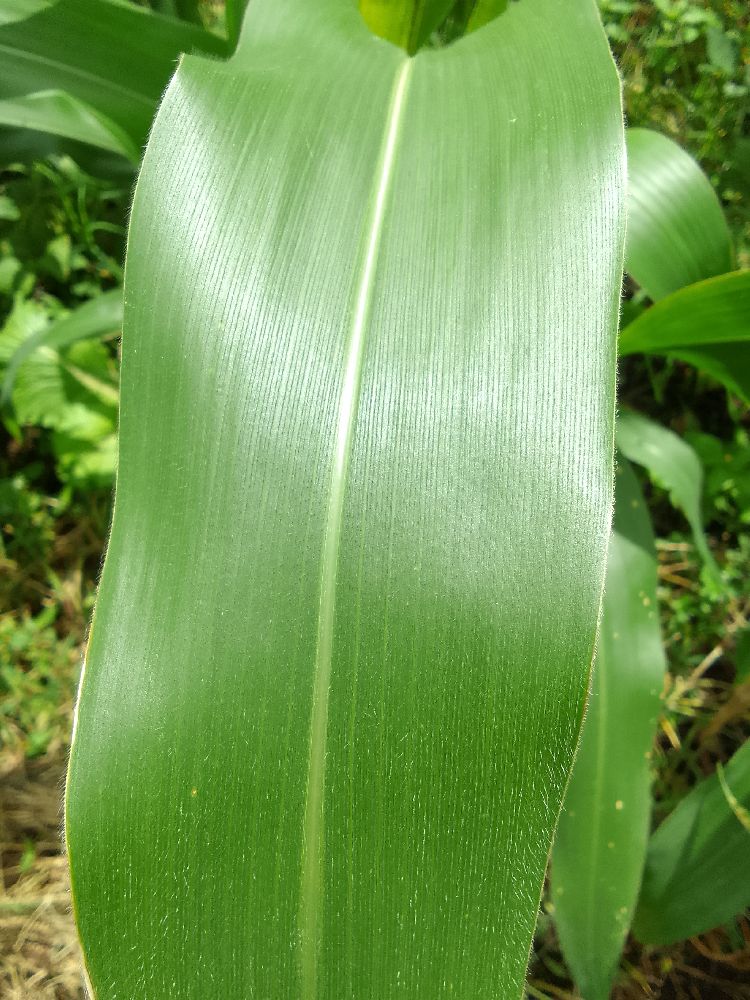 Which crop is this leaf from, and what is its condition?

maize, healthy
